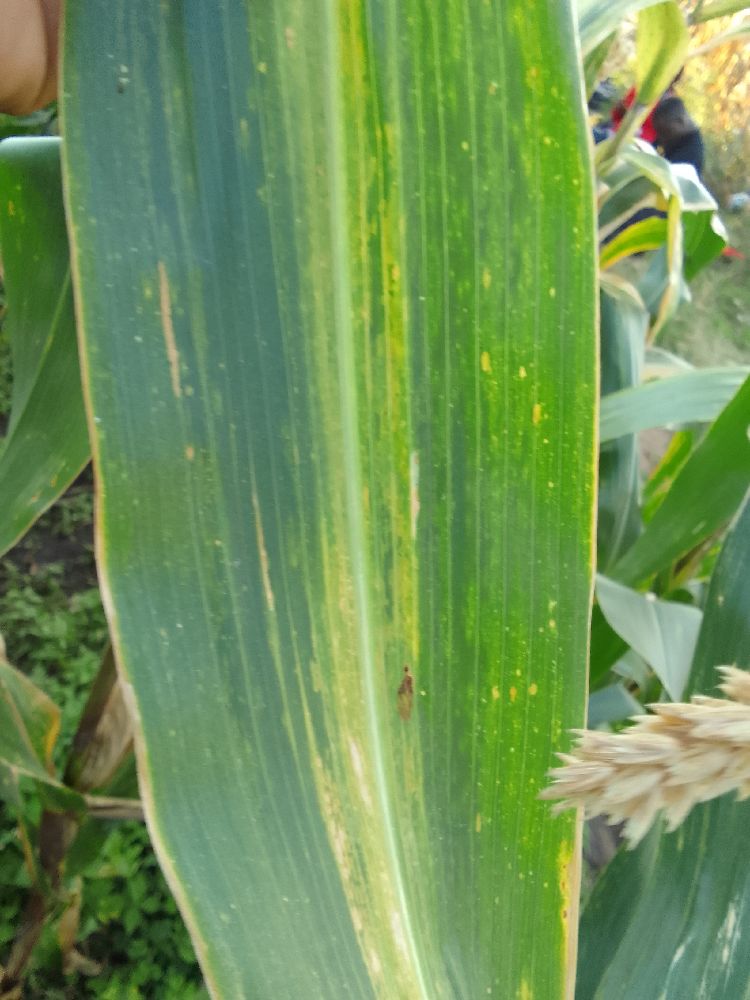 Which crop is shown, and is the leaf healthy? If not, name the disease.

maize, maize lethal necrosis
